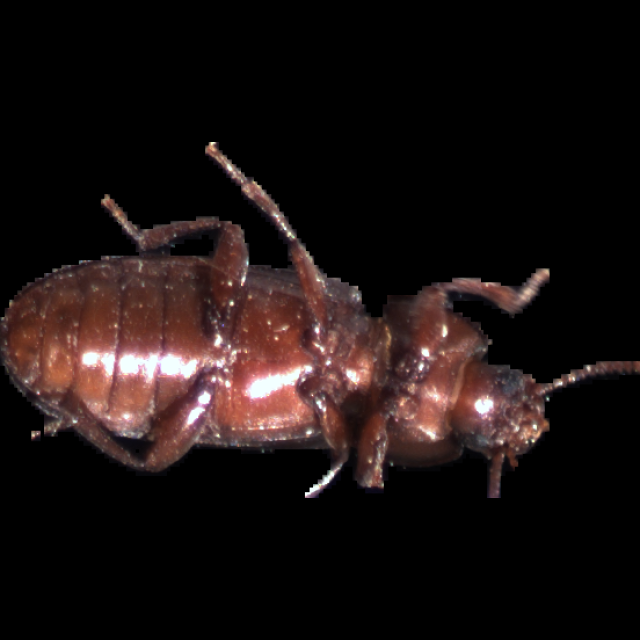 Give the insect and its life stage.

mealworm beetle
